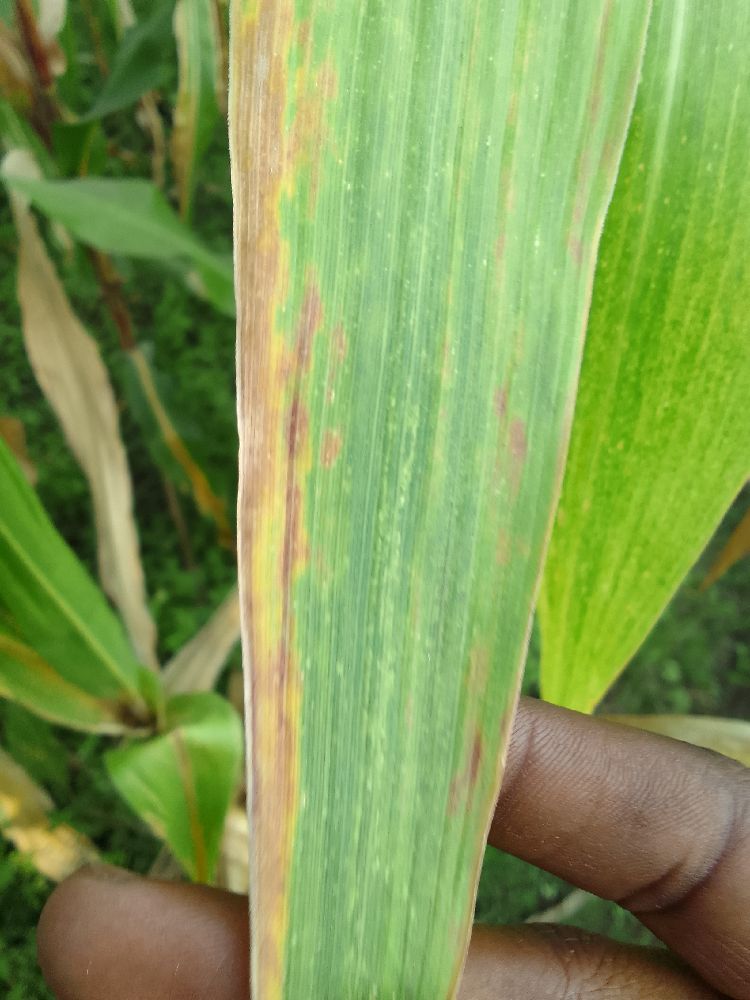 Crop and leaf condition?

maize, maize lethal necrosis
